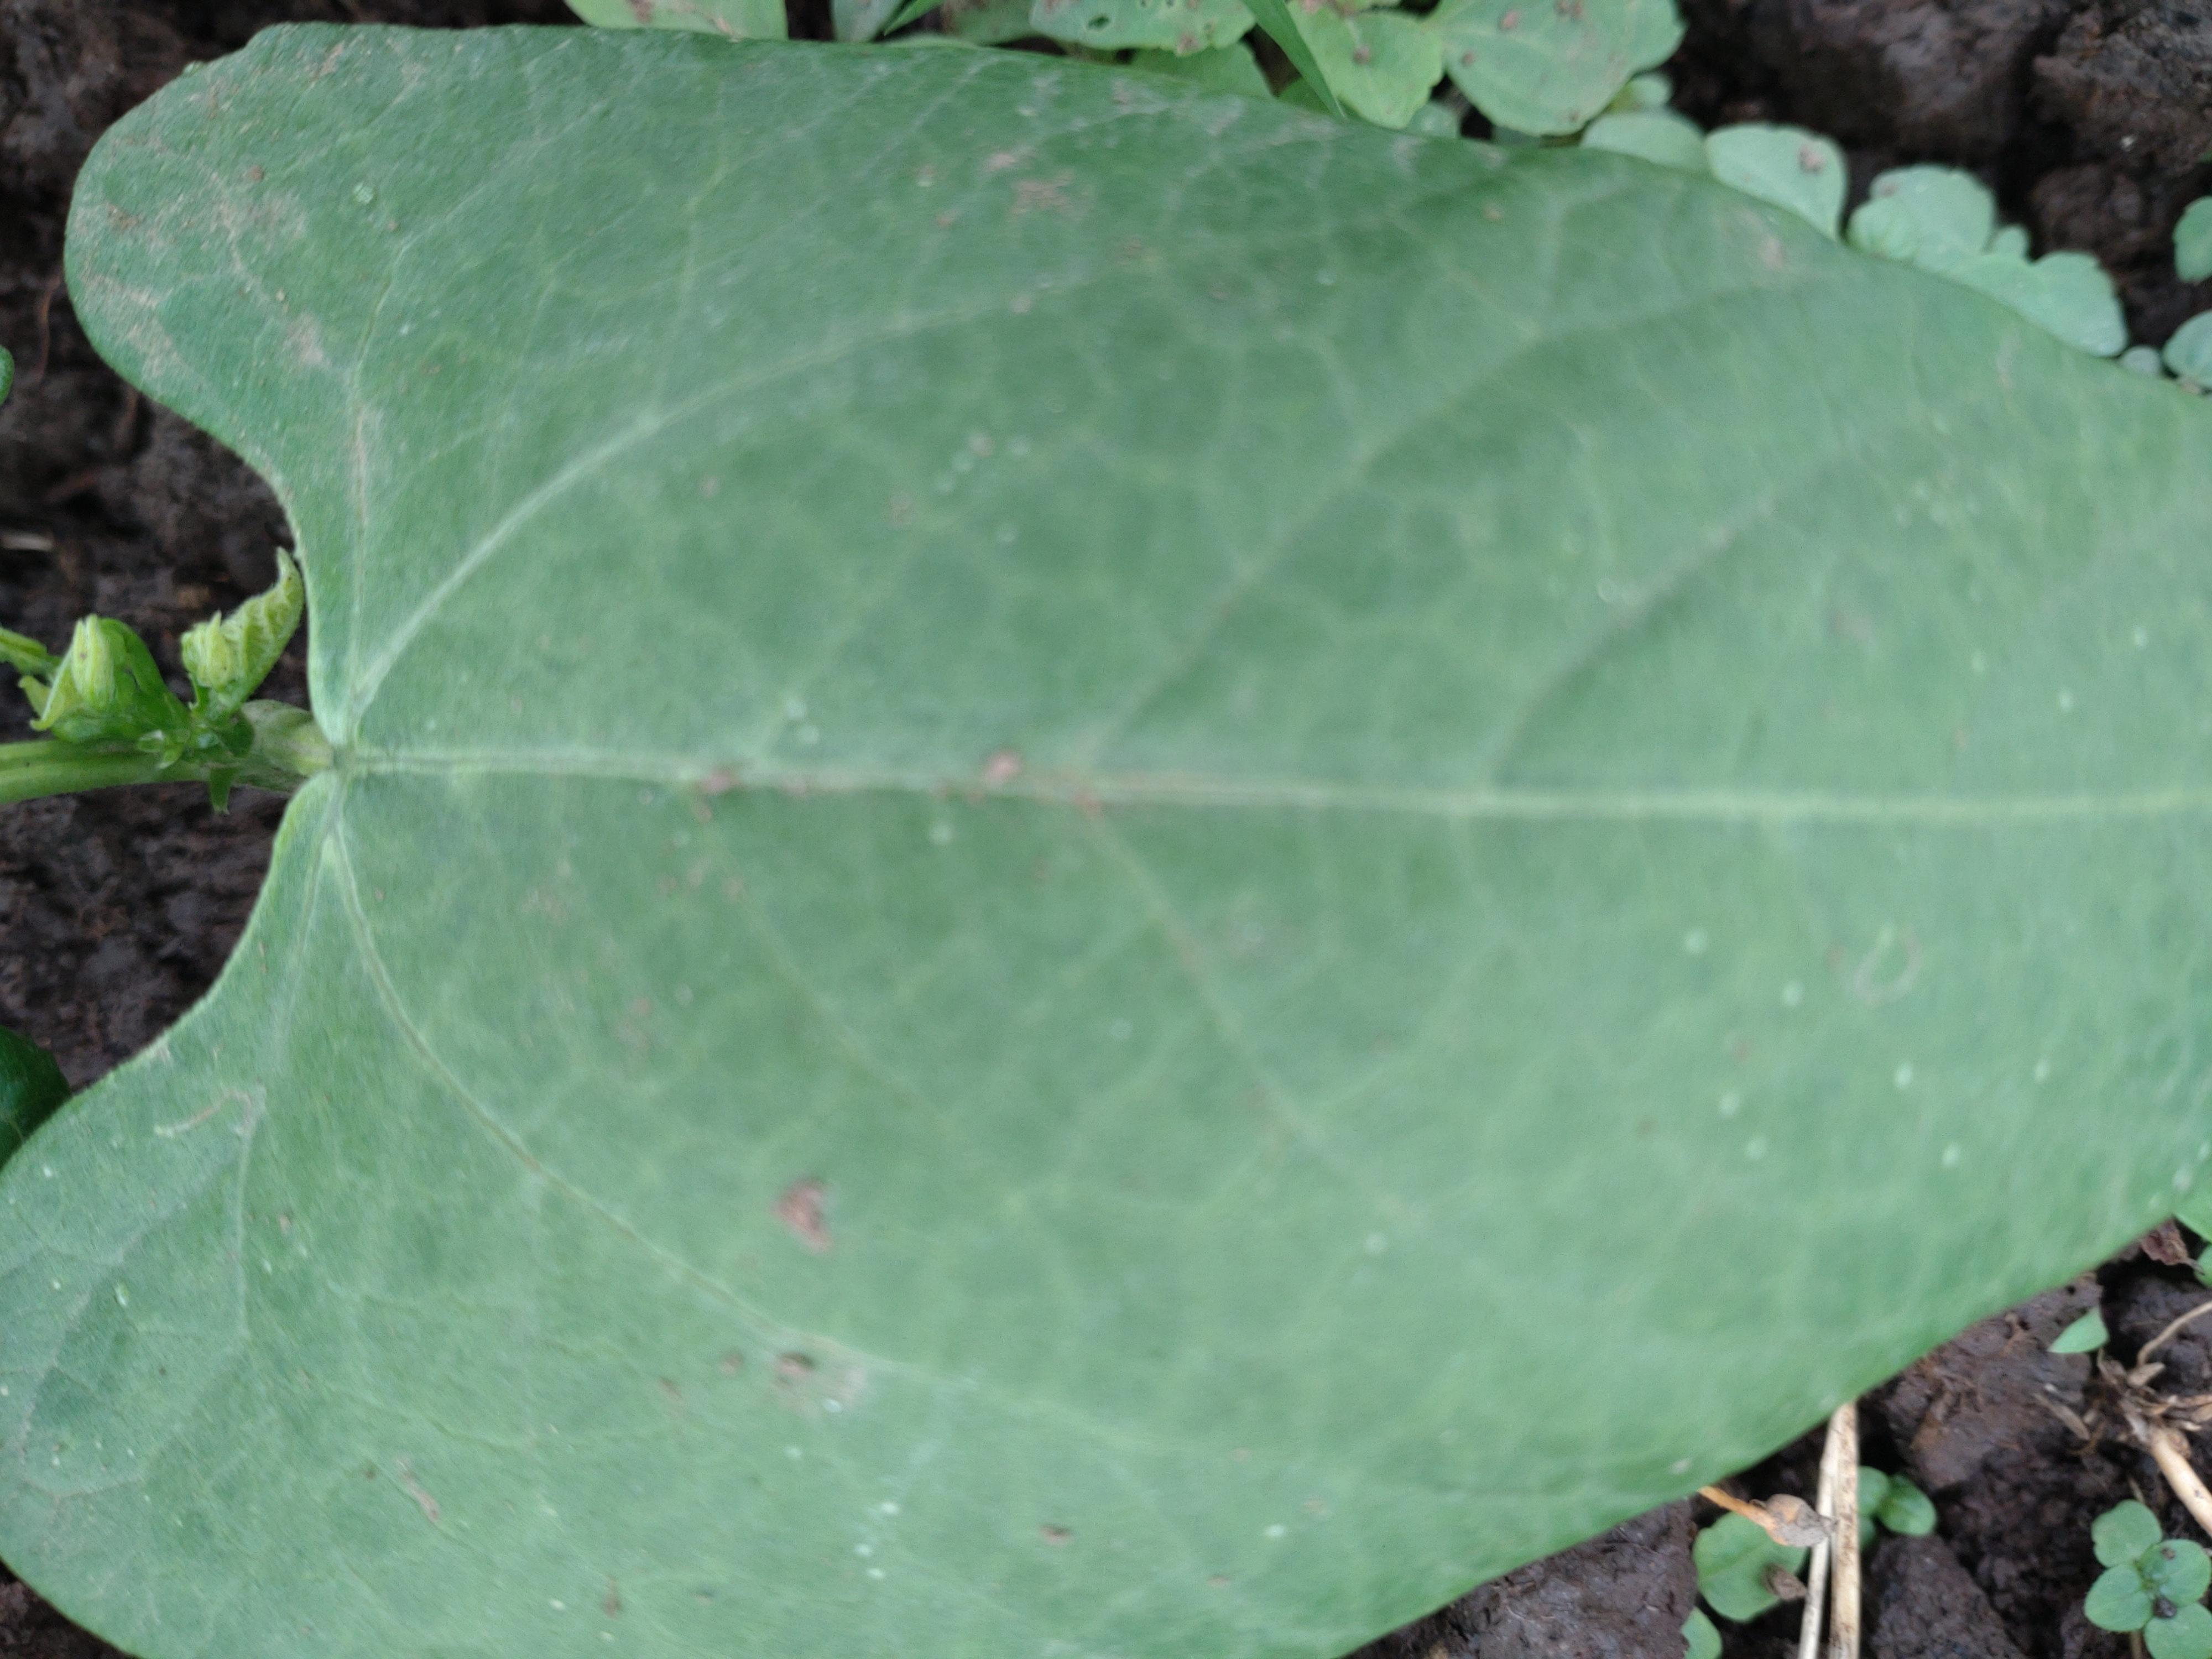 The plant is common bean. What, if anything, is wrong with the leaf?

healthy
